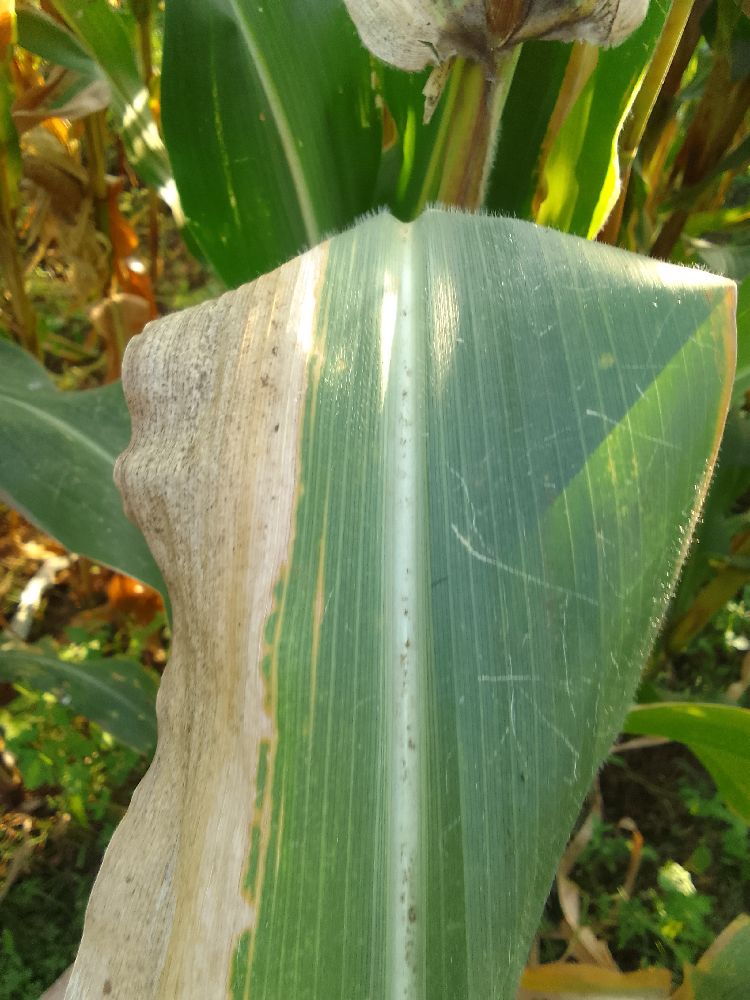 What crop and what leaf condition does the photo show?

maize, maize lethal necrosis
